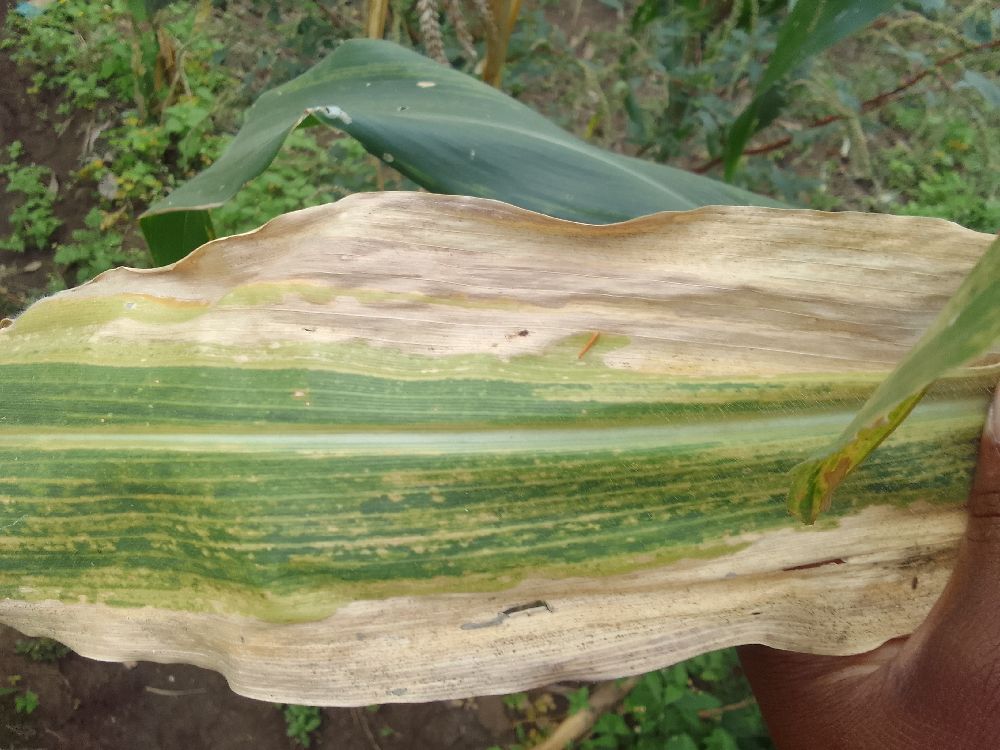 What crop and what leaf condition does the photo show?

maize, maize lethal necrosis
